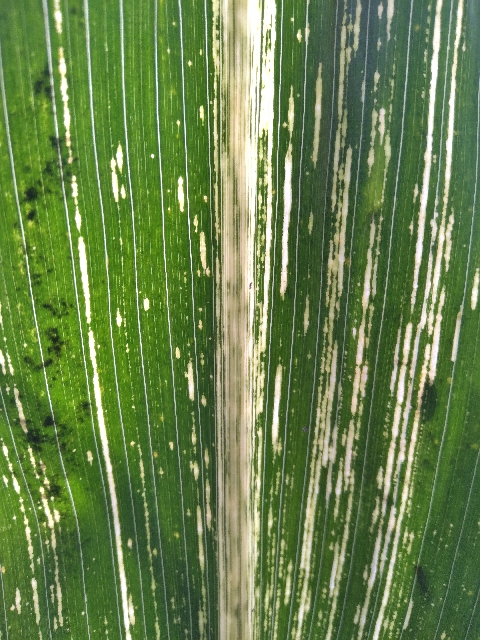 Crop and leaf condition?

maize, maize streak virus
